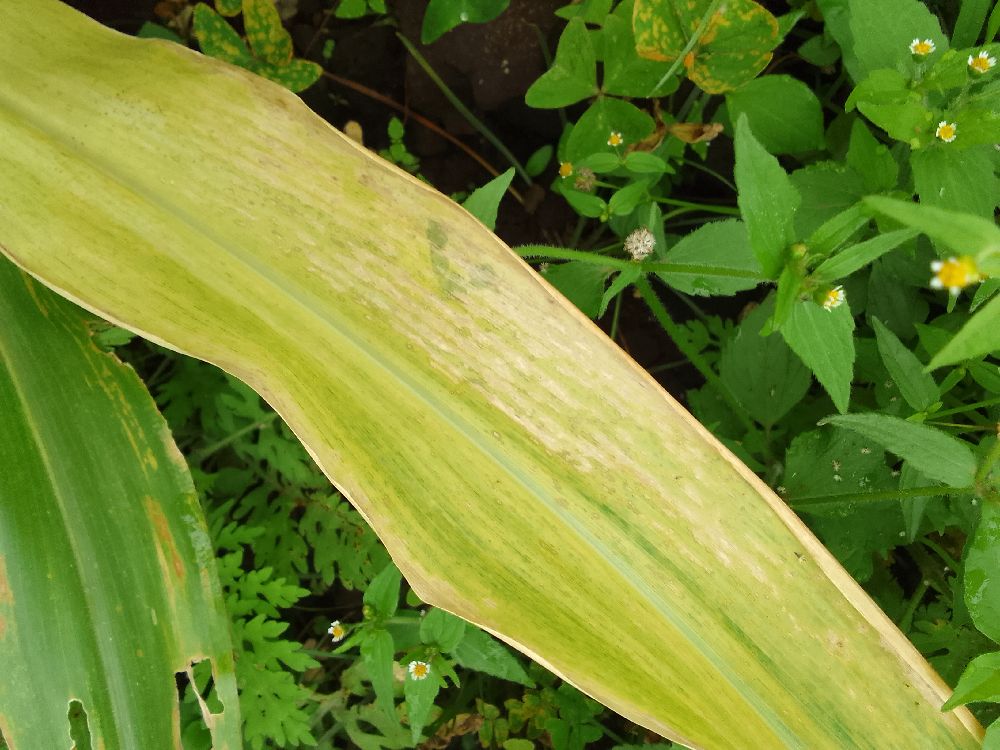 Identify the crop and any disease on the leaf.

maize, maize lethal necrosis
